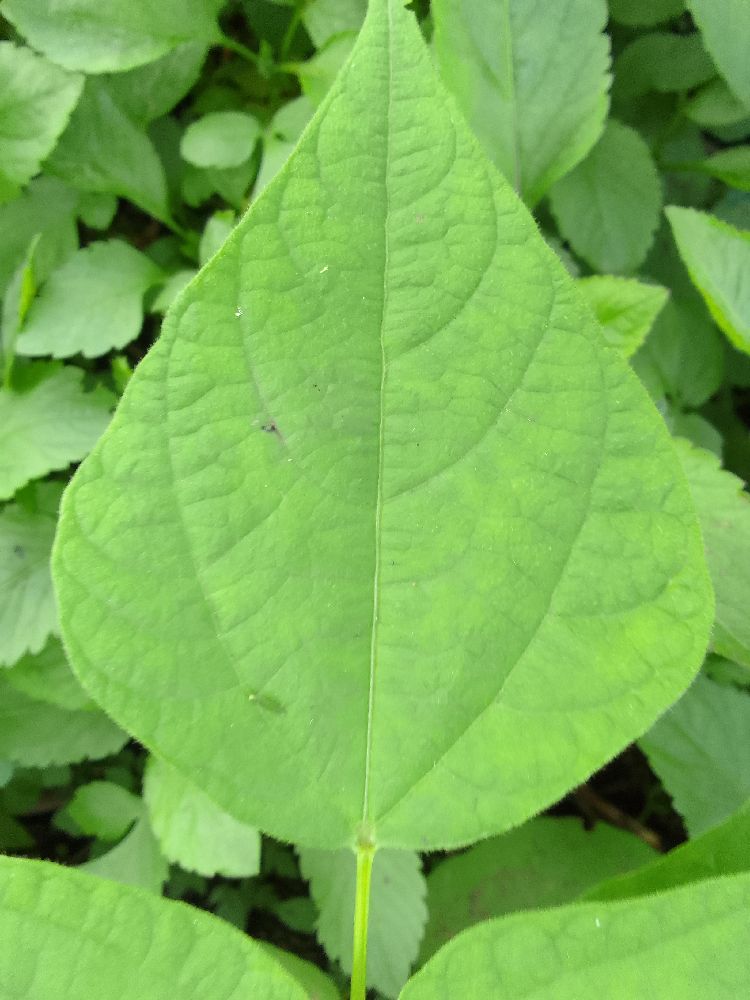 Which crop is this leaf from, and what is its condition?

common bean, healthy
